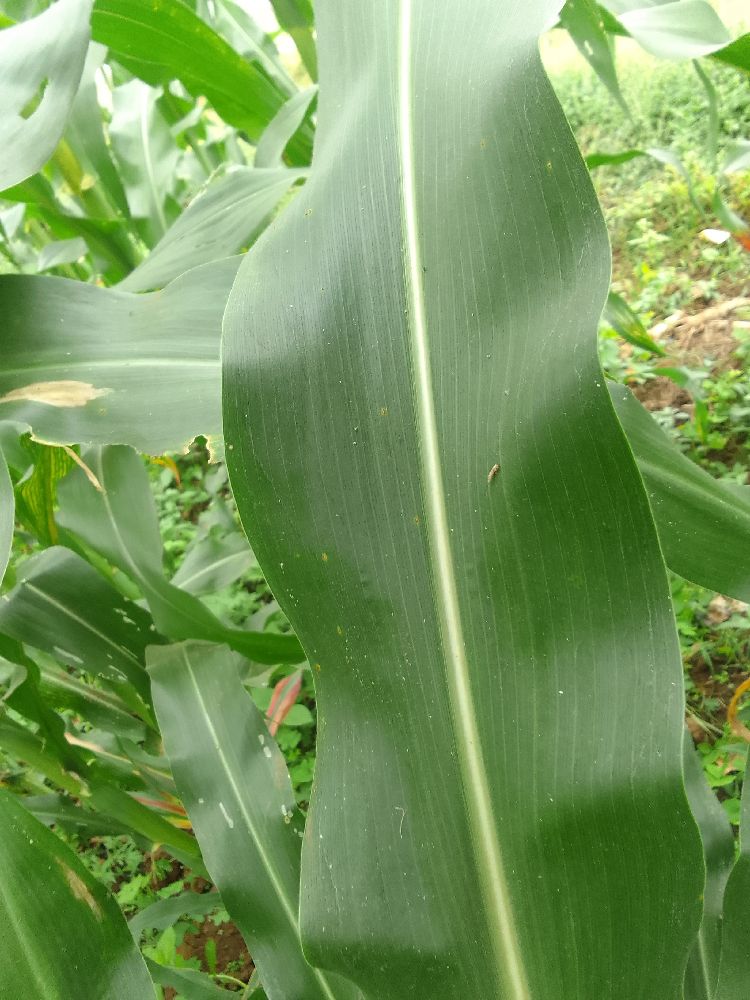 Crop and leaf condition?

maize, healthy
